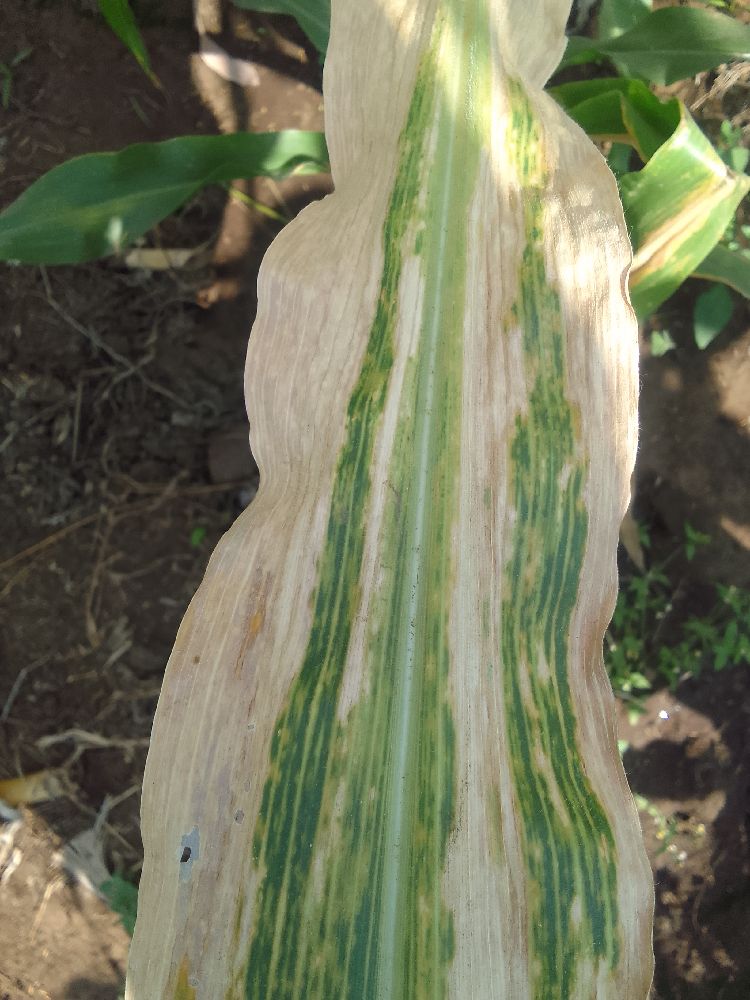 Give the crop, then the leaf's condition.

maize, maize lethal necrosis
